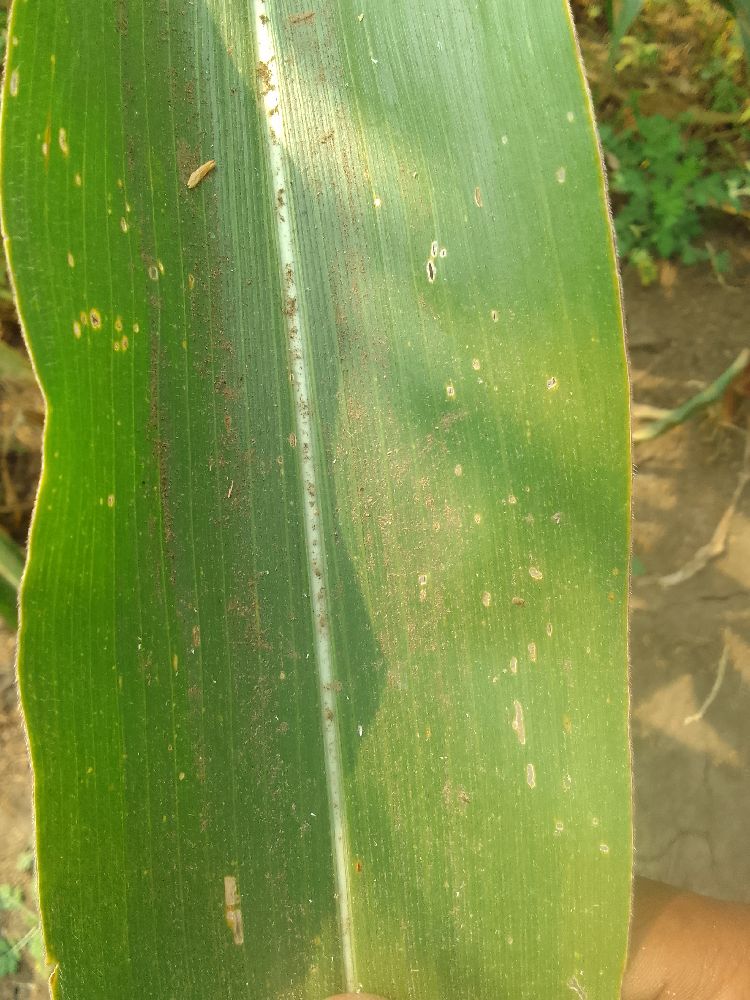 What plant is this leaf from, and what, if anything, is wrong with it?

maize, healthy
